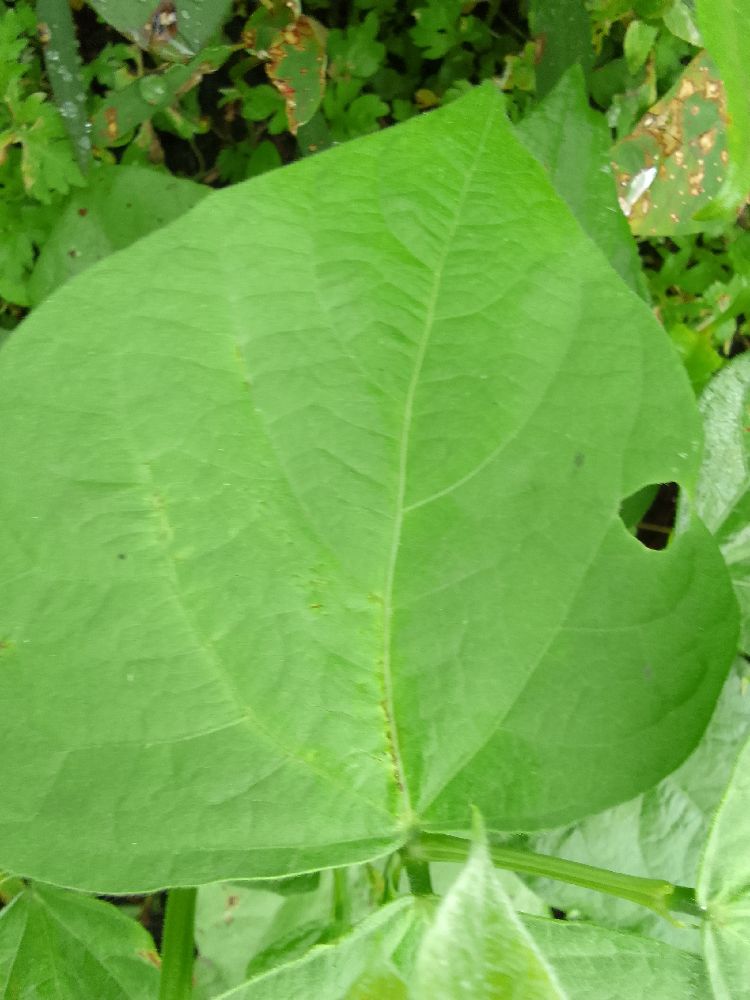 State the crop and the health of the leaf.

common bean, healthy
